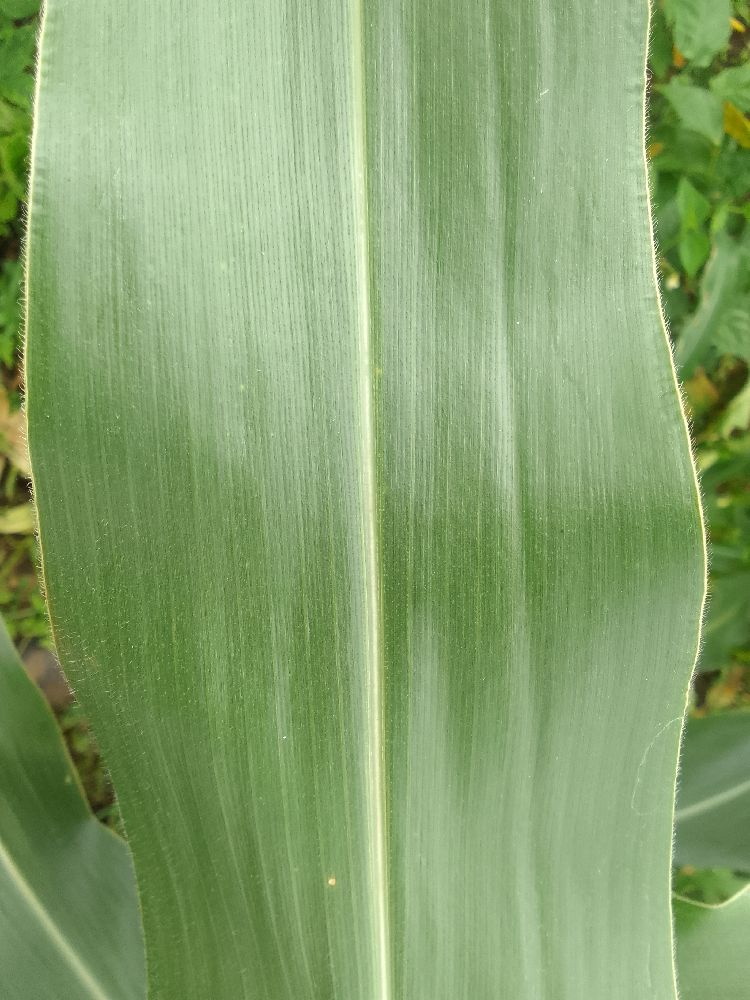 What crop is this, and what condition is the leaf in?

maize, healthy
